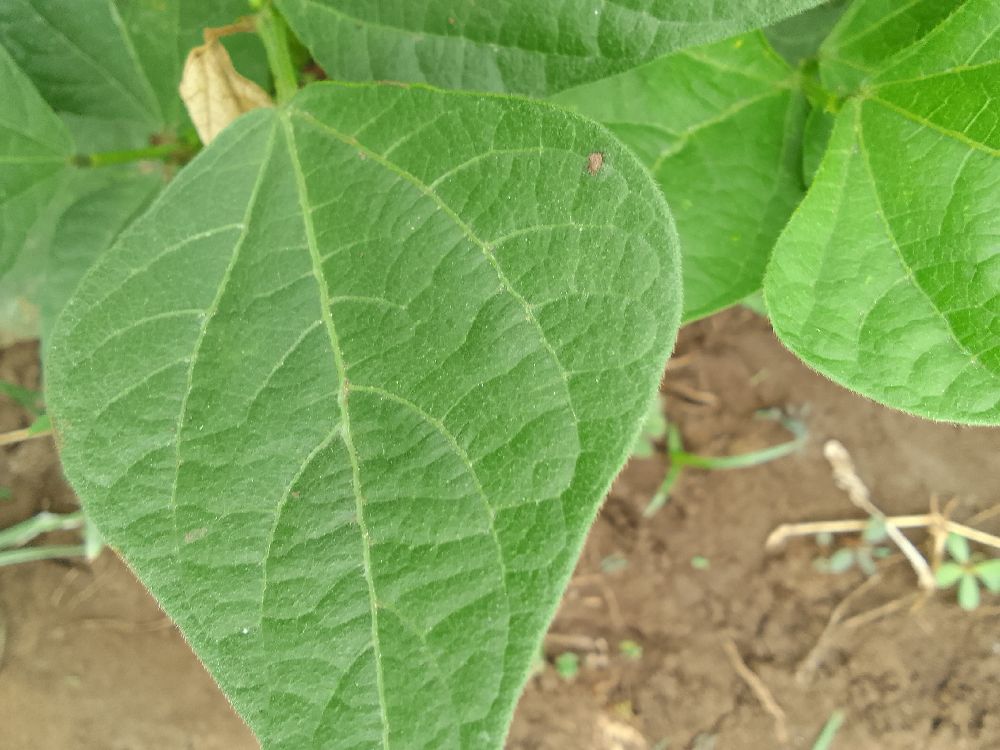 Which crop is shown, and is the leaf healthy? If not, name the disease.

common bean, healthy
